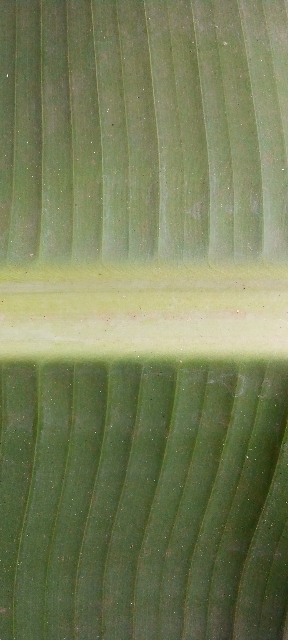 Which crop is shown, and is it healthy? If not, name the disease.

banana, healthy
